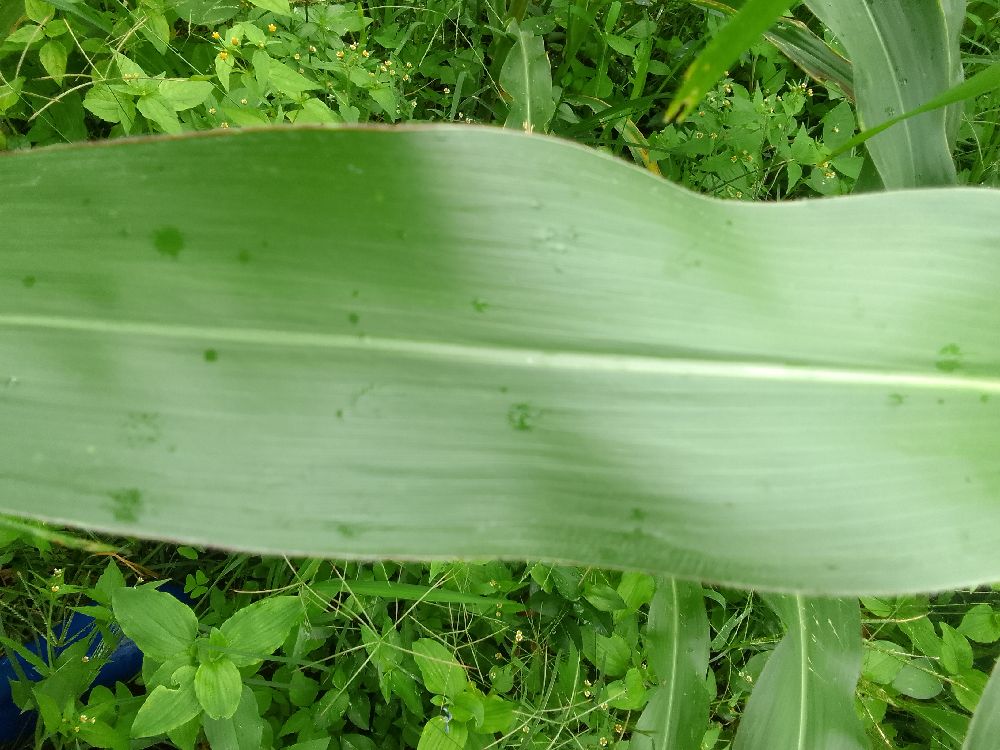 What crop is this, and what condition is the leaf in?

maize, healthy
